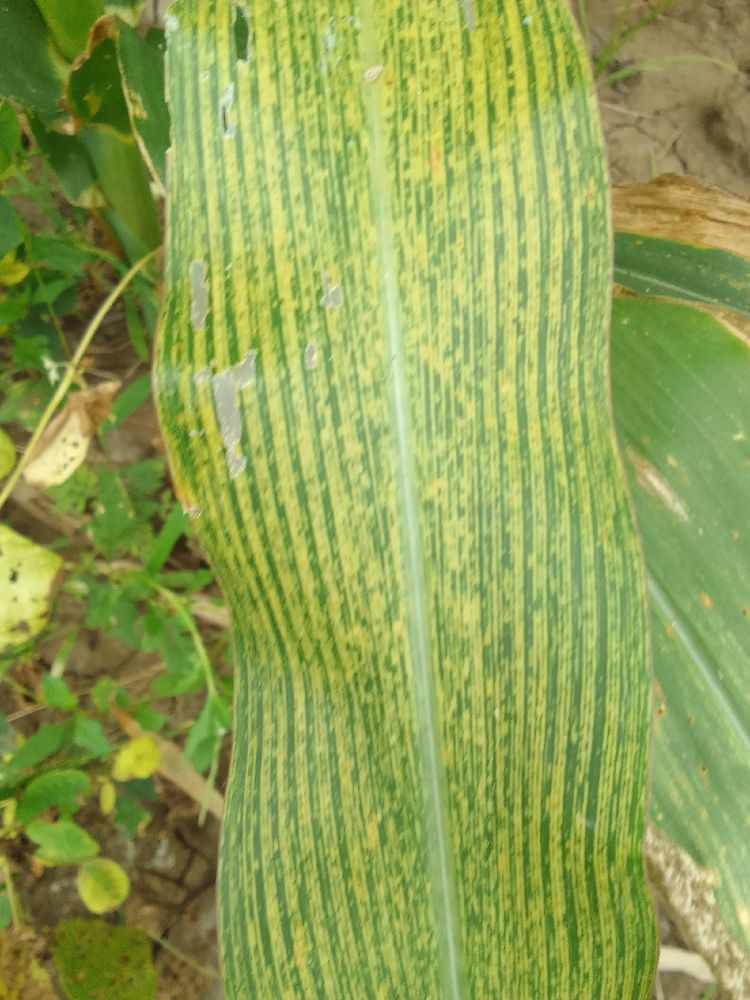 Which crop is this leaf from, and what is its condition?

maize, maize streak virus
